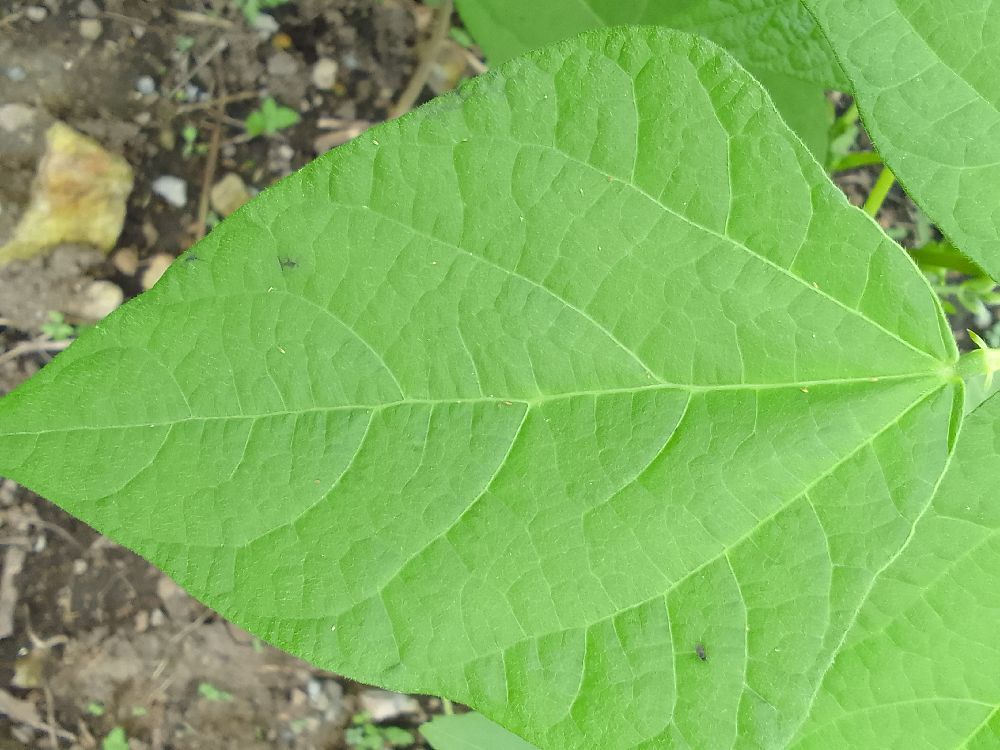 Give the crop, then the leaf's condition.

common bean, healthy
